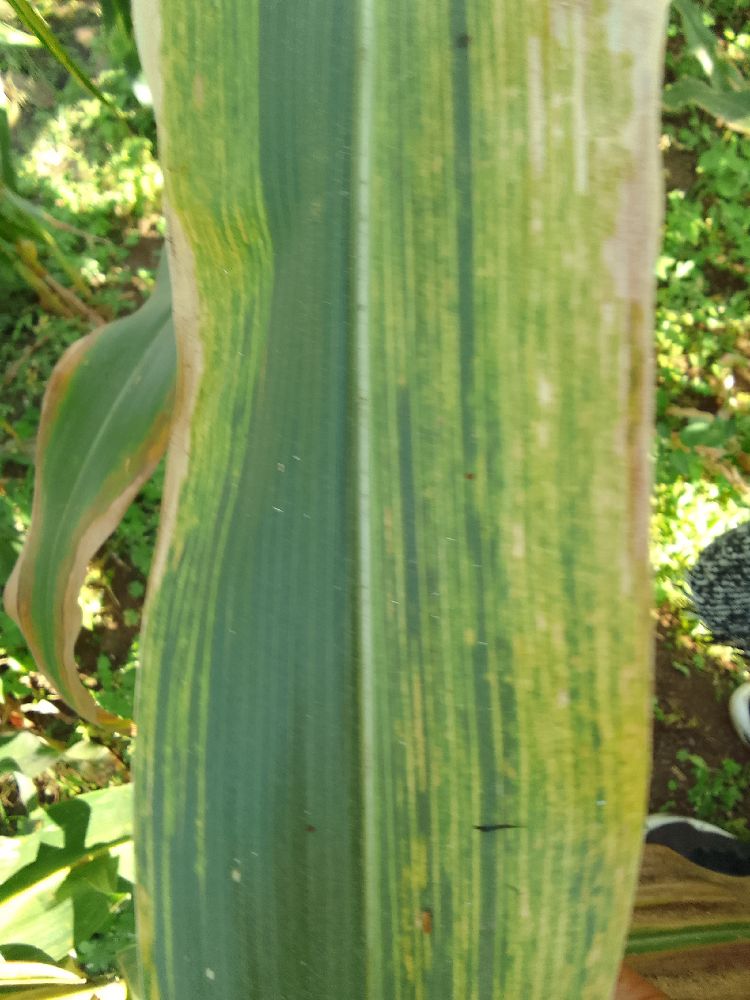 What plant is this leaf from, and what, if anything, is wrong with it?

maize, maize lethal necrosis
